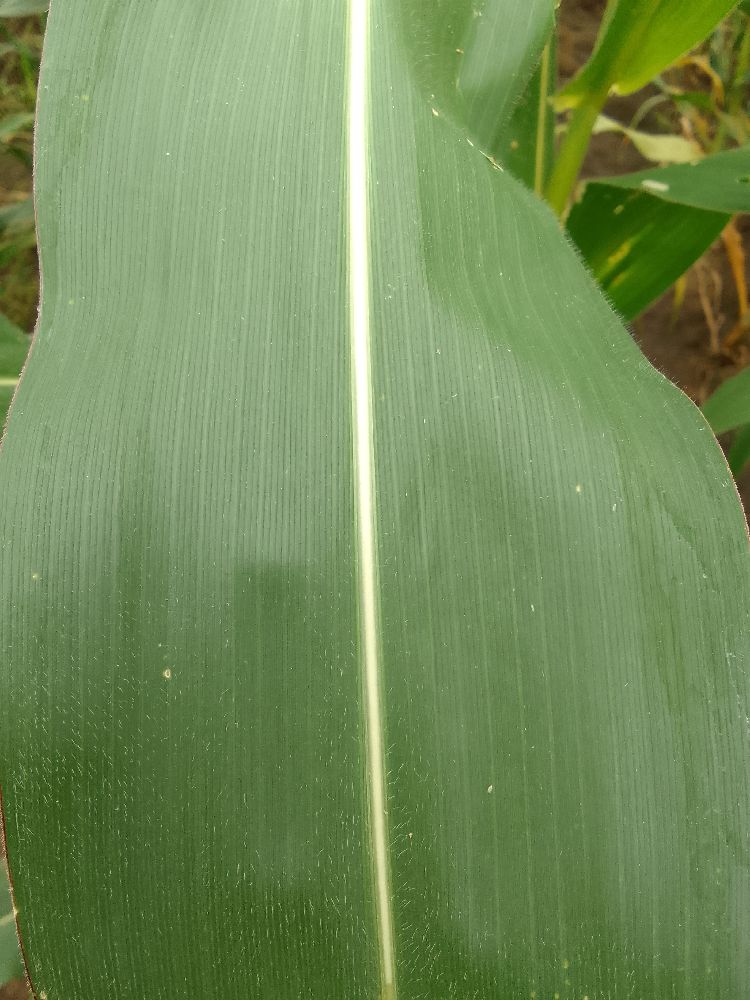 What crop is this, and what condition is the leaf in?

maize, healthy
